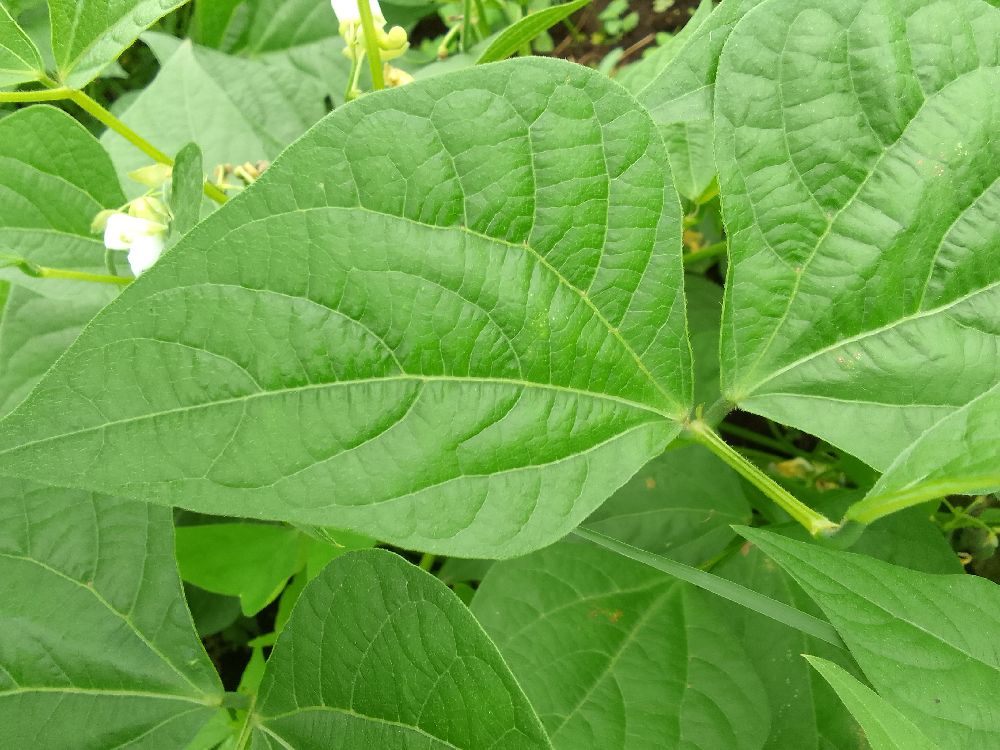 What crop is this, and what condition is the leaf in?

common bean, healthy
